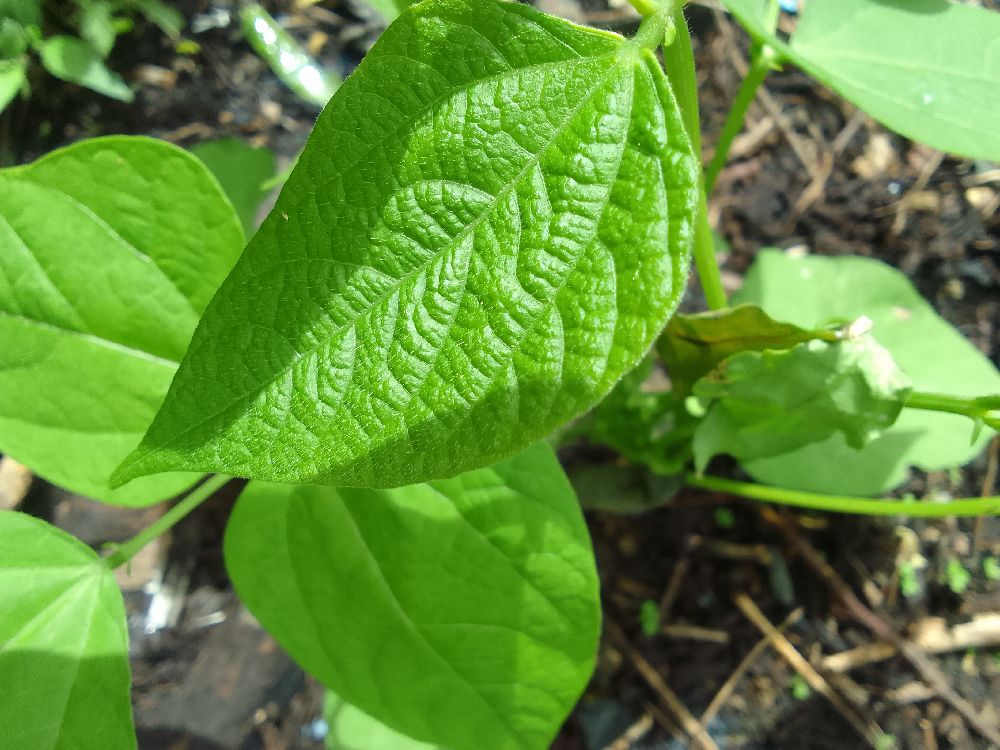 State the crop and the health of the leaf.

common bean, healthy
